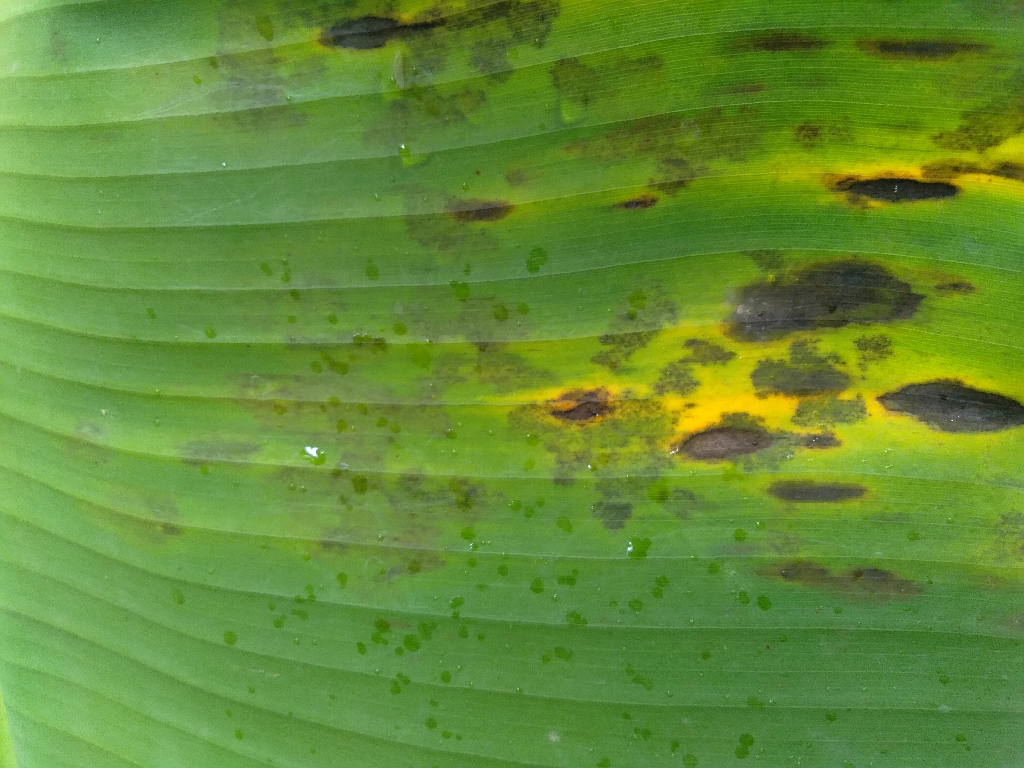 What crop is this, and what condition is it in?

banana, black sigatoka
